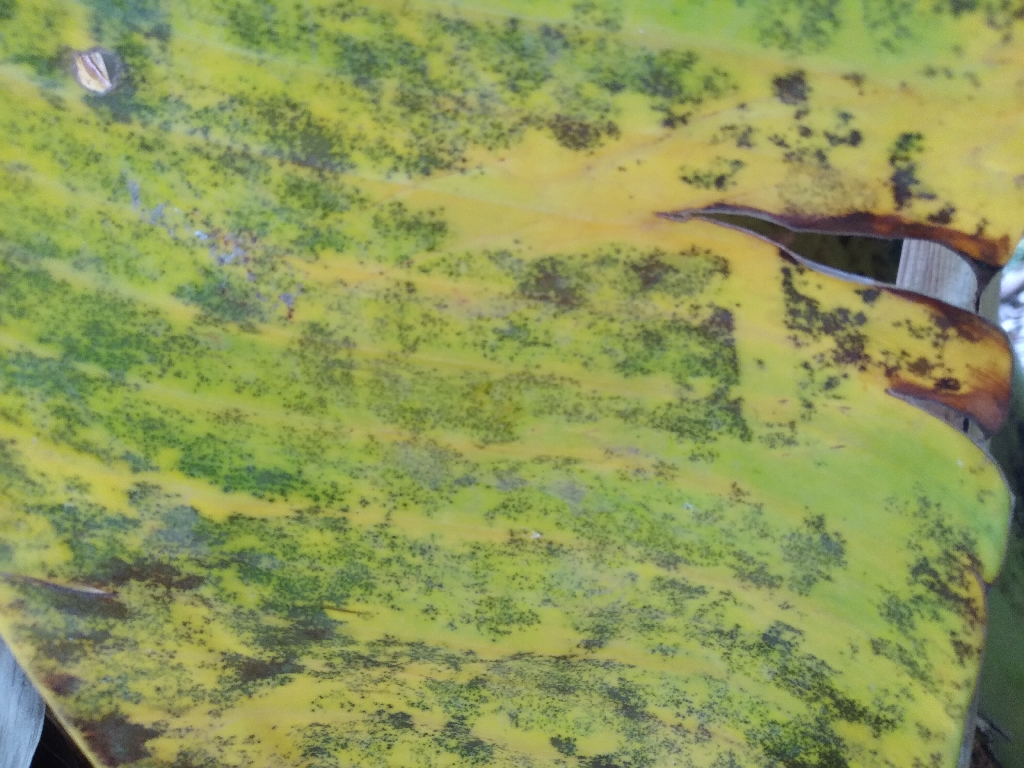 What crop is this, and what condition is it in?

banana, black sigatoka
